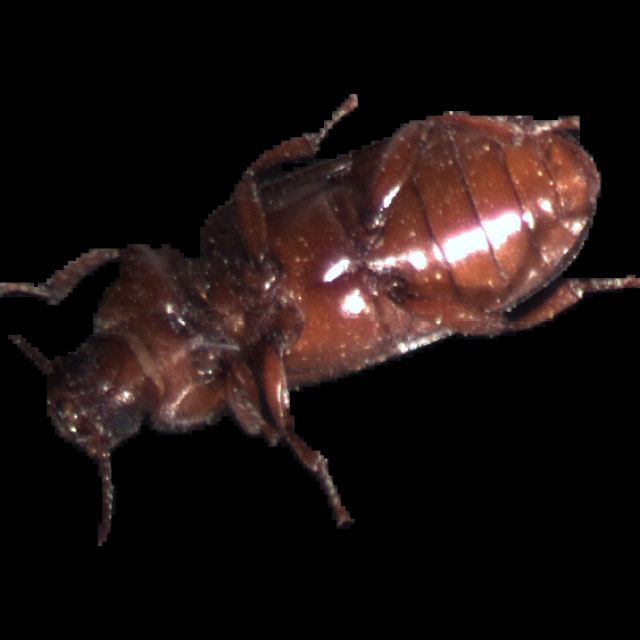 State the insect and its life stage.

mealworm beetle
